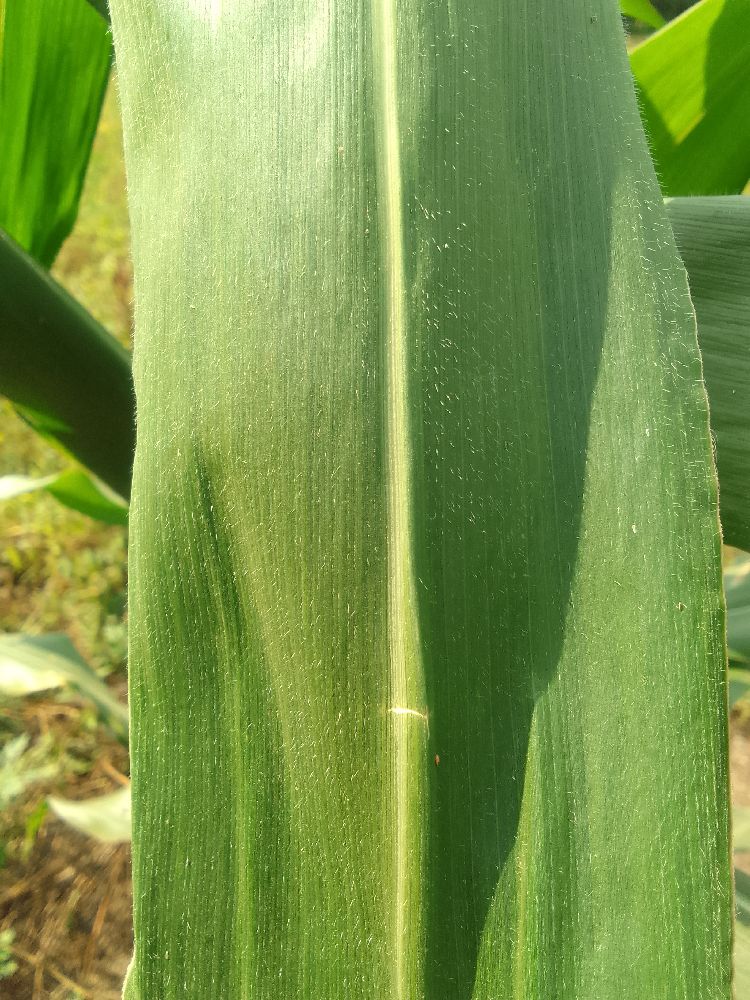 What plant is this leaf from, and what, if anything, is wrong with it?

maize, healthy
